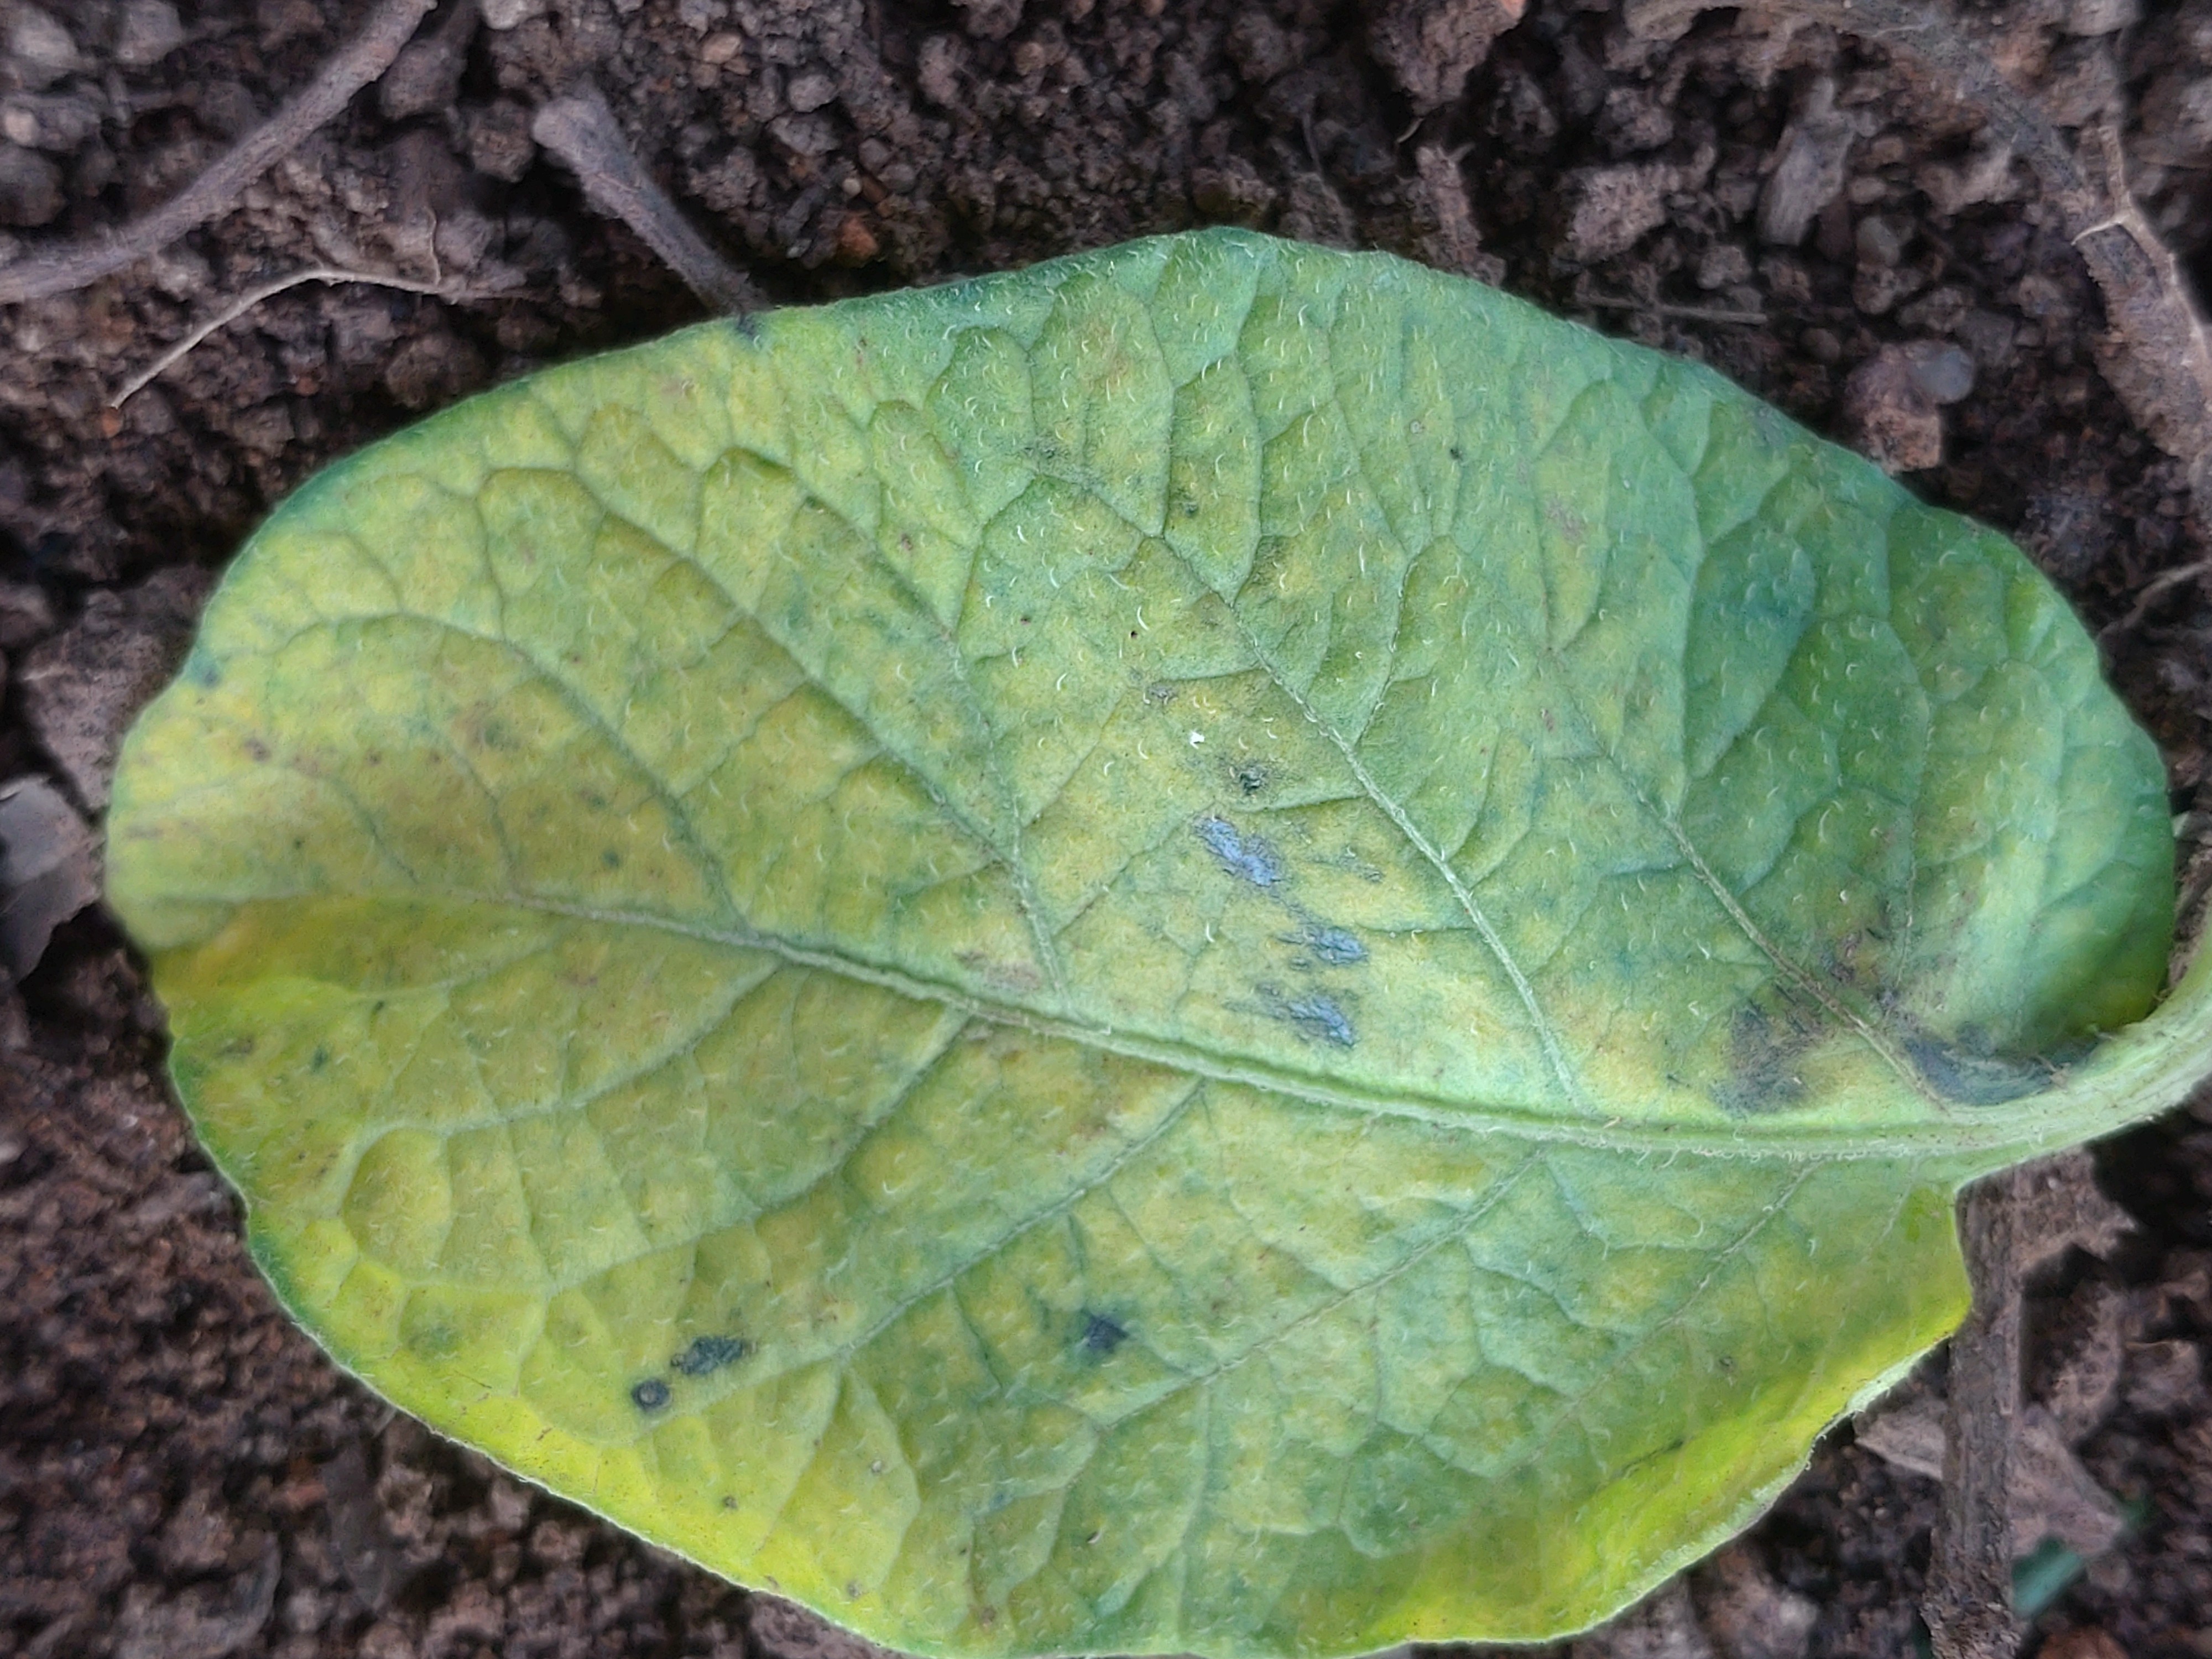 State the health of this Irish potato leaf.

late blight
